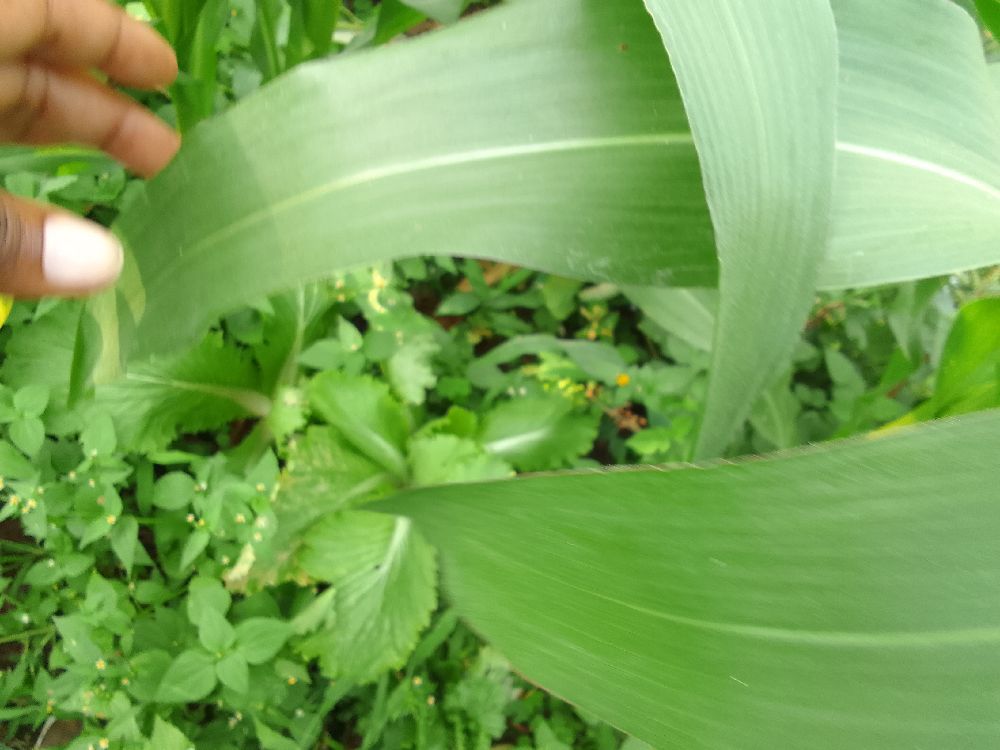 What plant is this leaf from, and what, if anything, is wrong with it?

maize, healthy
